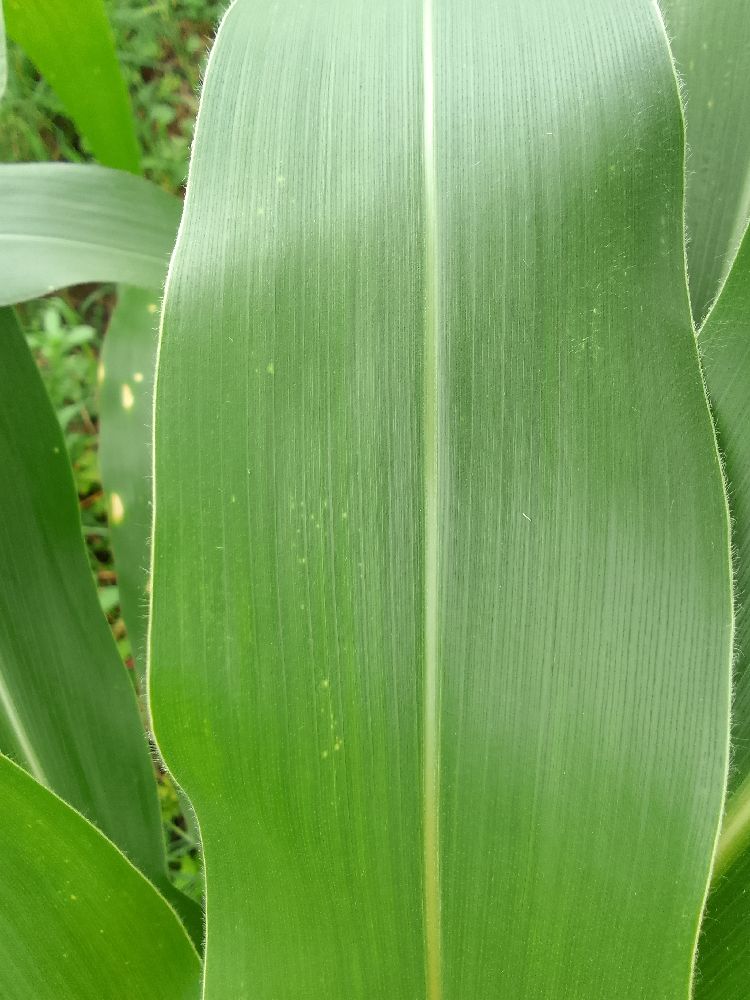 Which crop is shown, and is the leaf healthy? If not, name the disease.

maize, healthy
